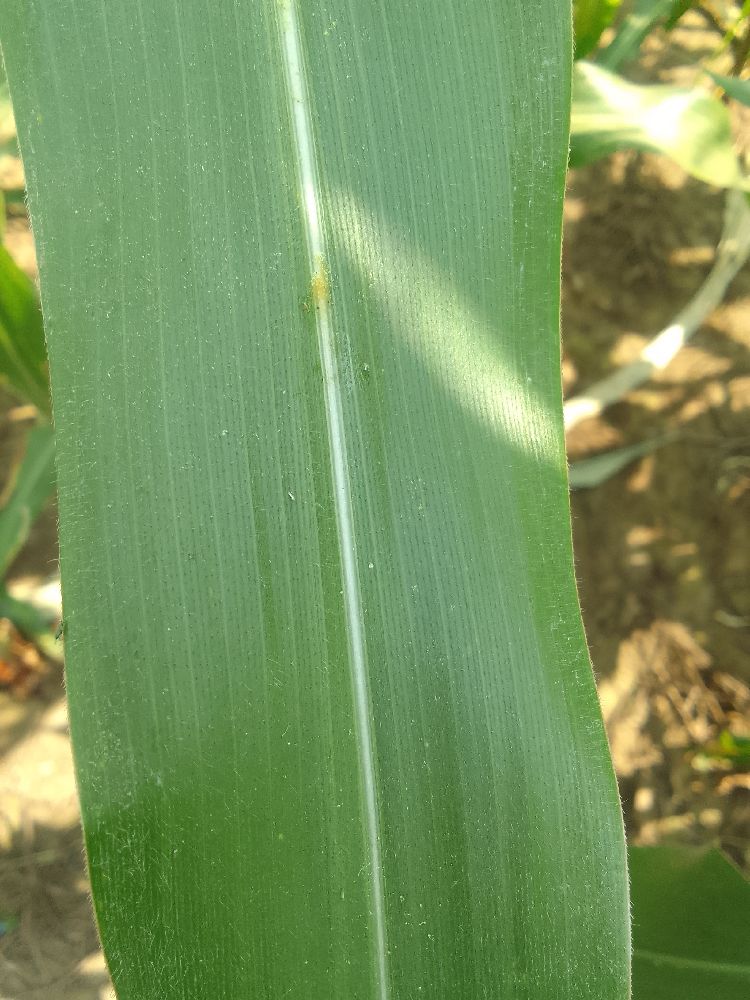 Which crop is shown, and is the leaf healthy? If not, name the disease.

maize, healthy
